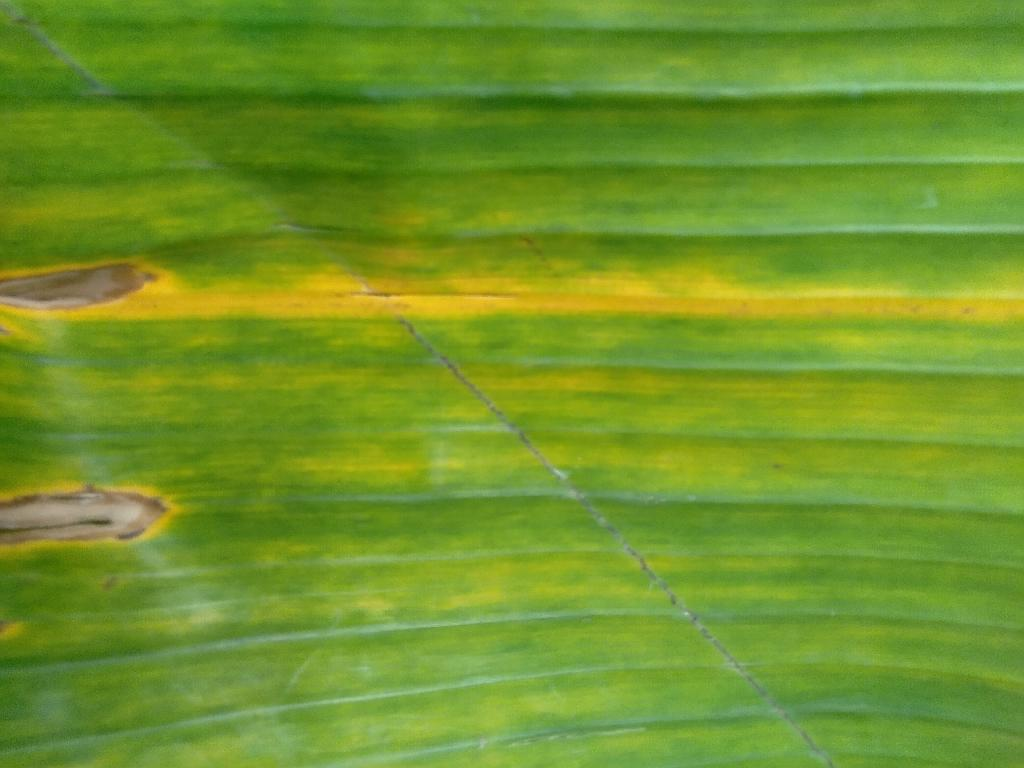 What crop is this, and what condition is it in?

banana, fusarium wilt race 1
